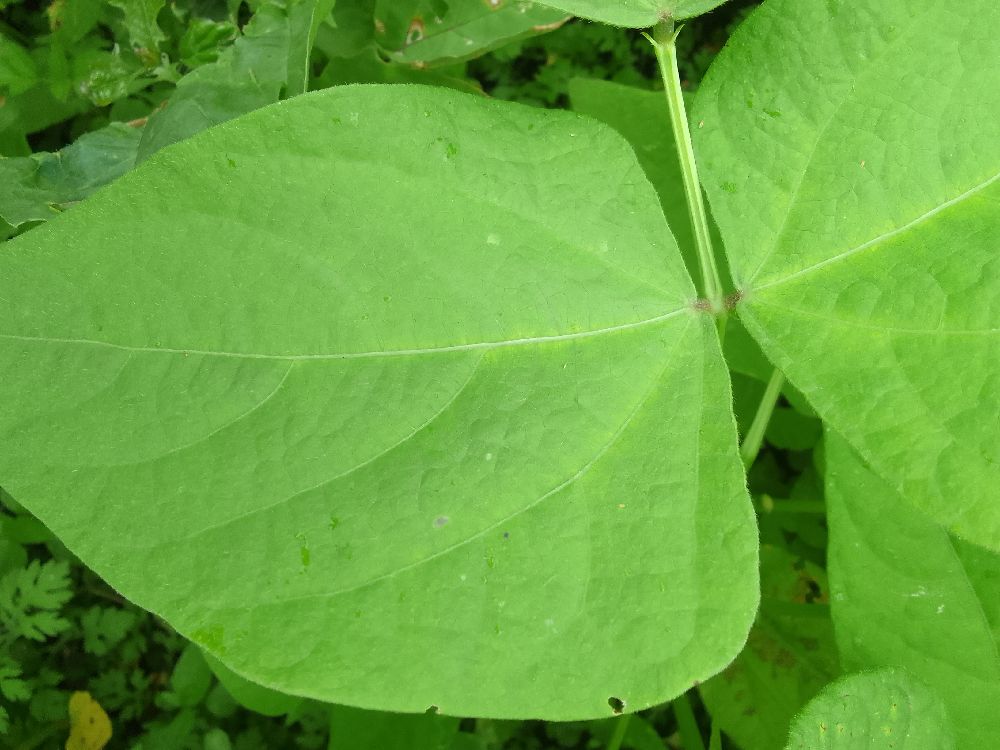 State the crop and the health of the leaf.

common bean, healthy
